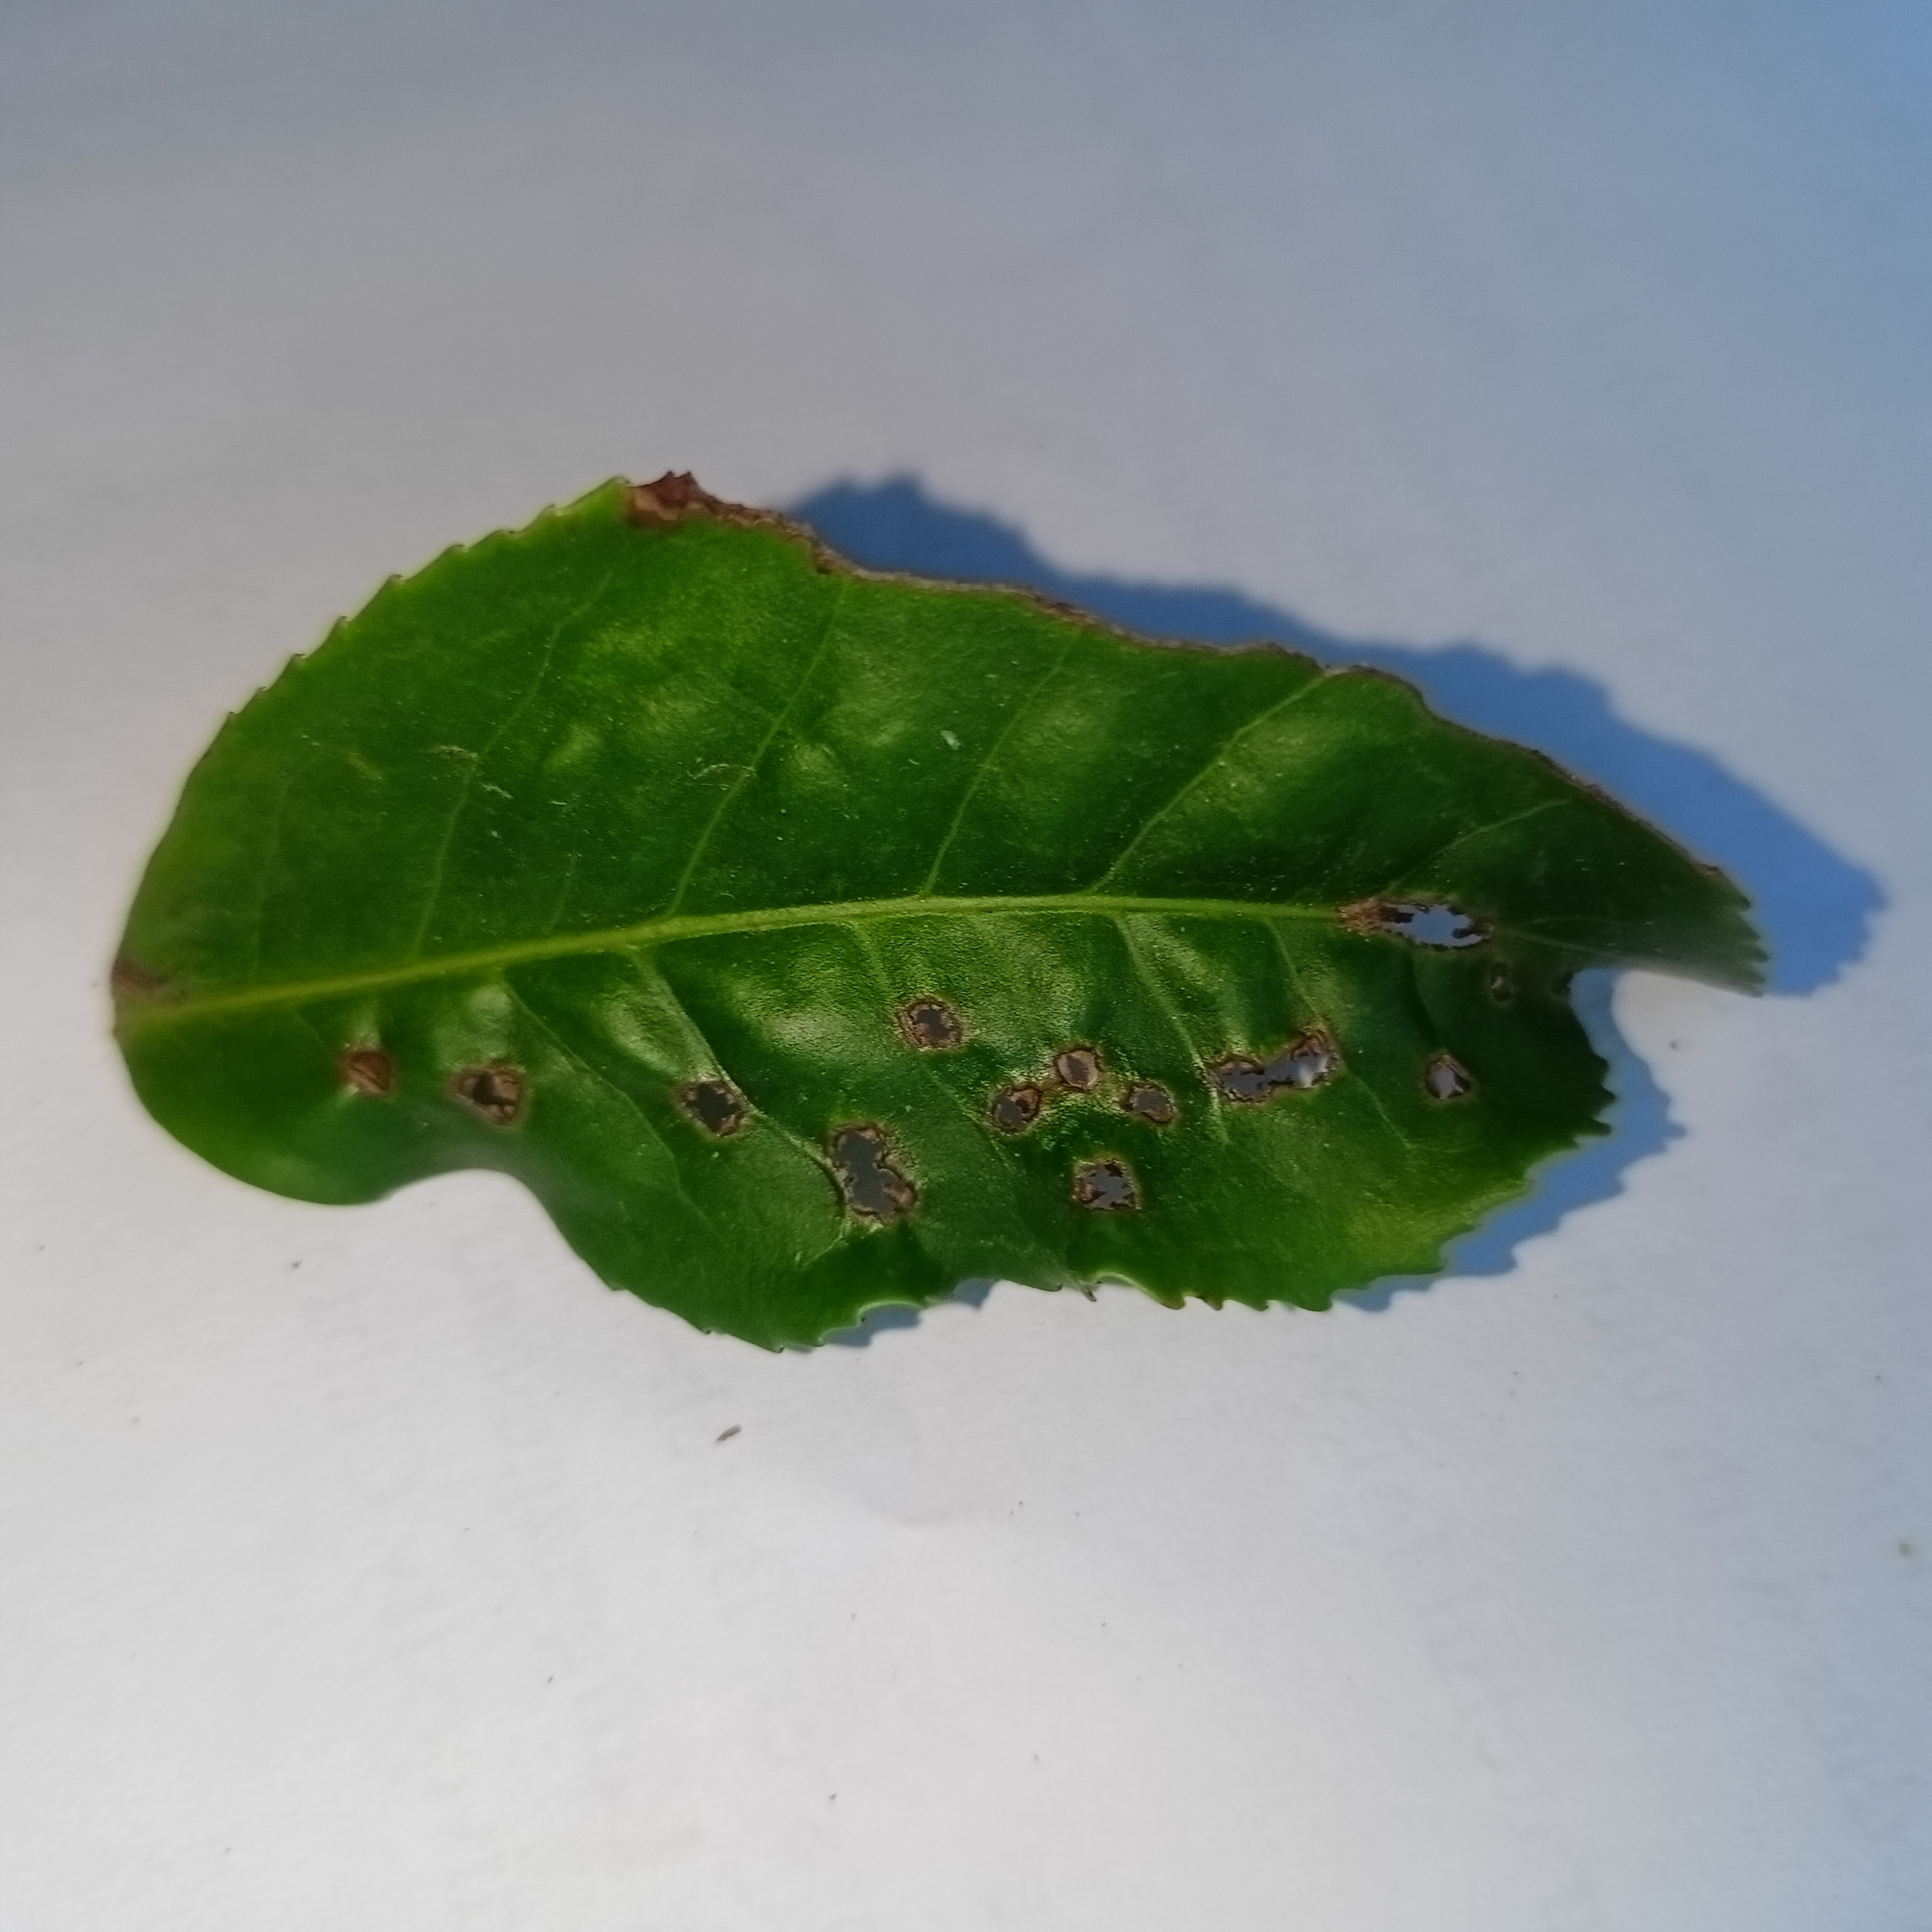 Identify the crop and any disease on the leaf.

tea, helopeltis
